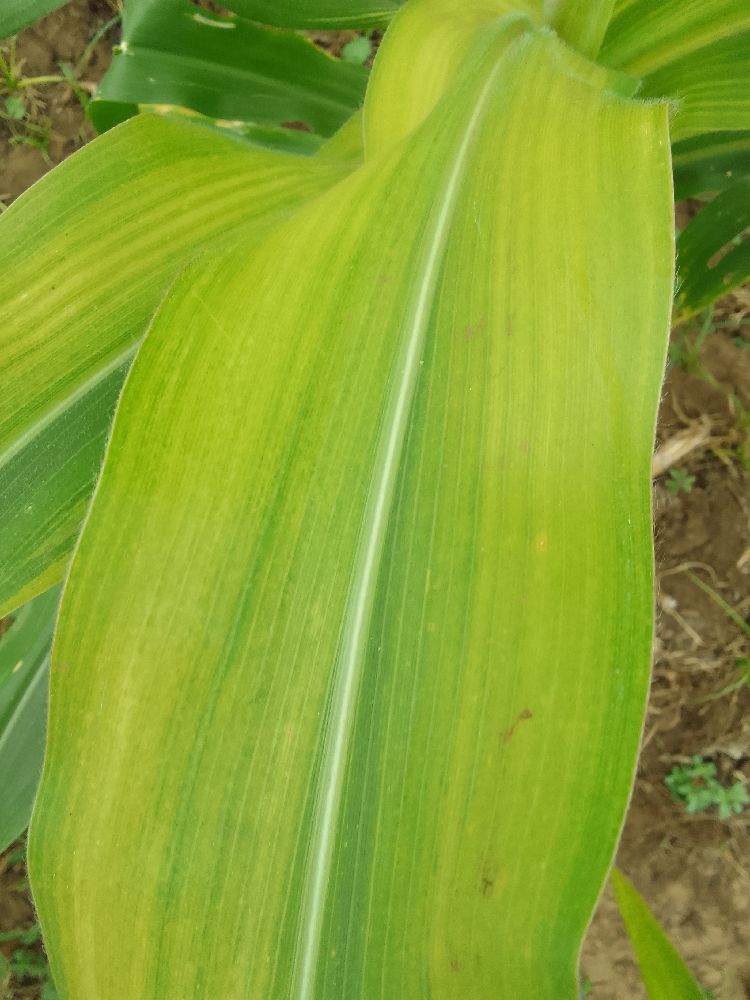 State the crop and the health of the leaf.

maize, maize lethal necrosis
